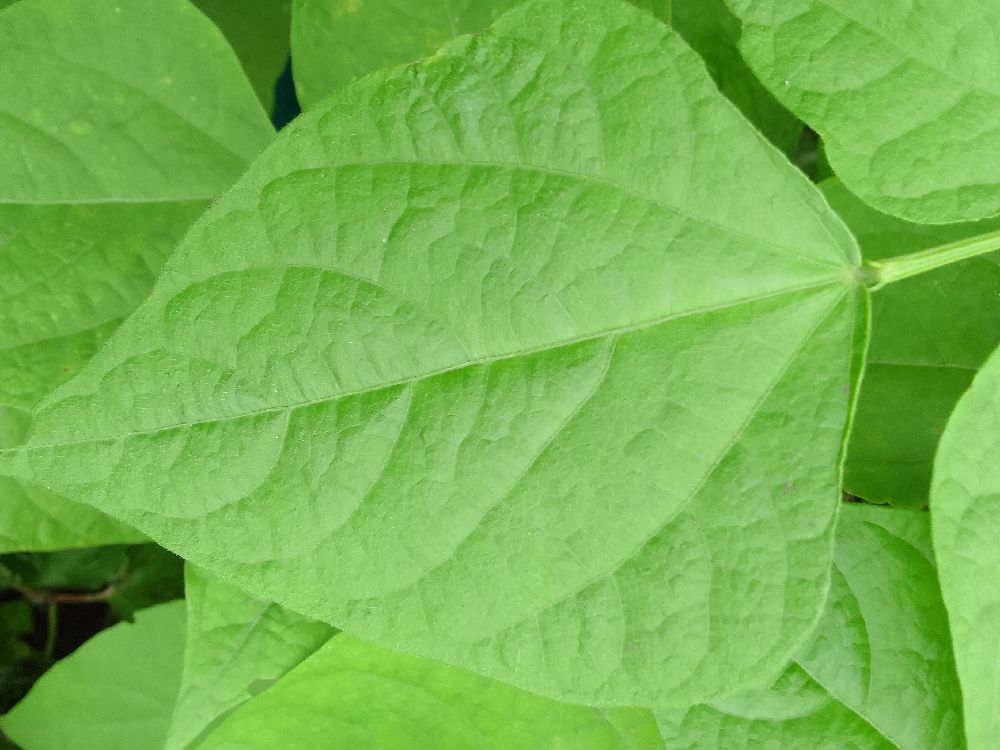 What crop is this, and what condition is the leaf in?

common bean, healthy
